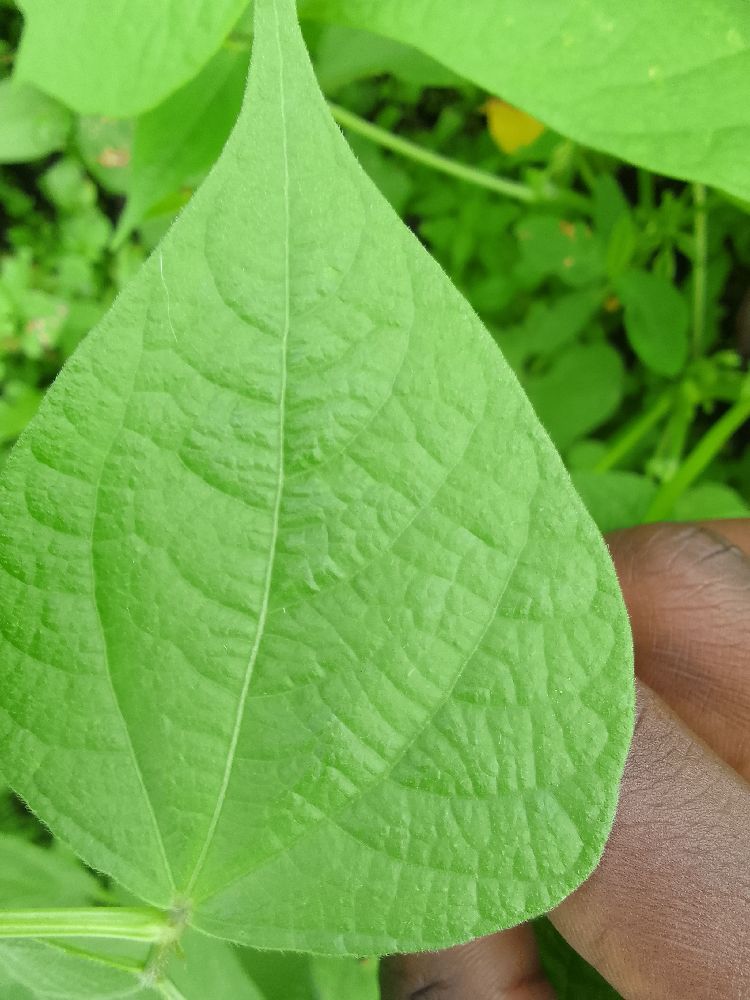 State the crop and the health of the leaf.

common bean, healthy
